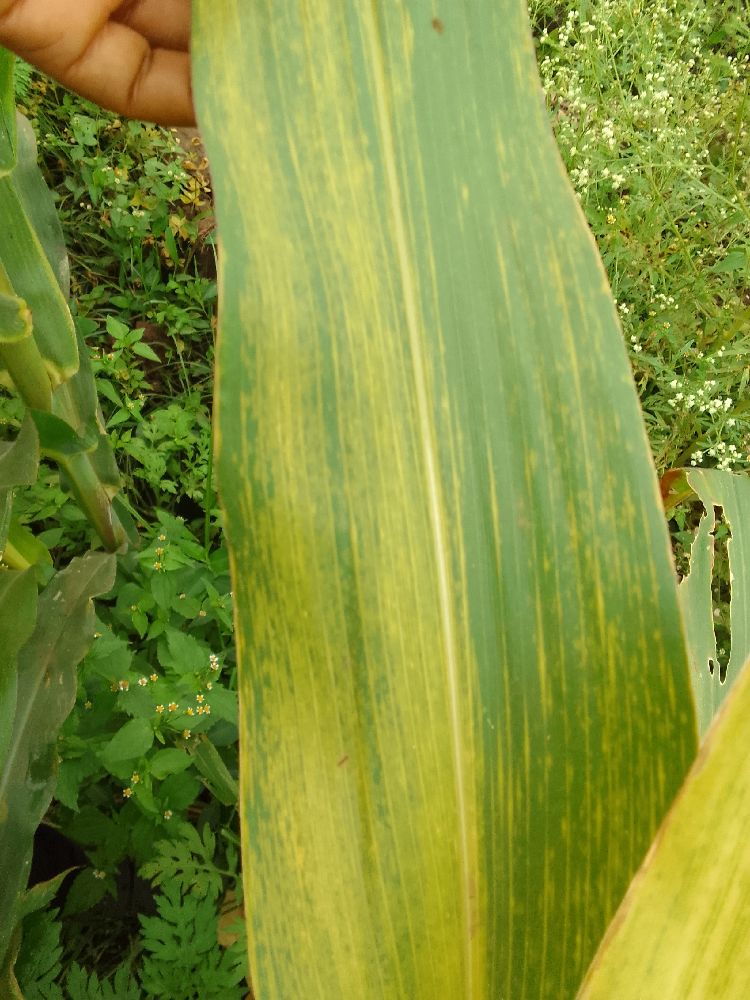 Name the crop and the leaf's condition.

maize, maize lethal necrosis
